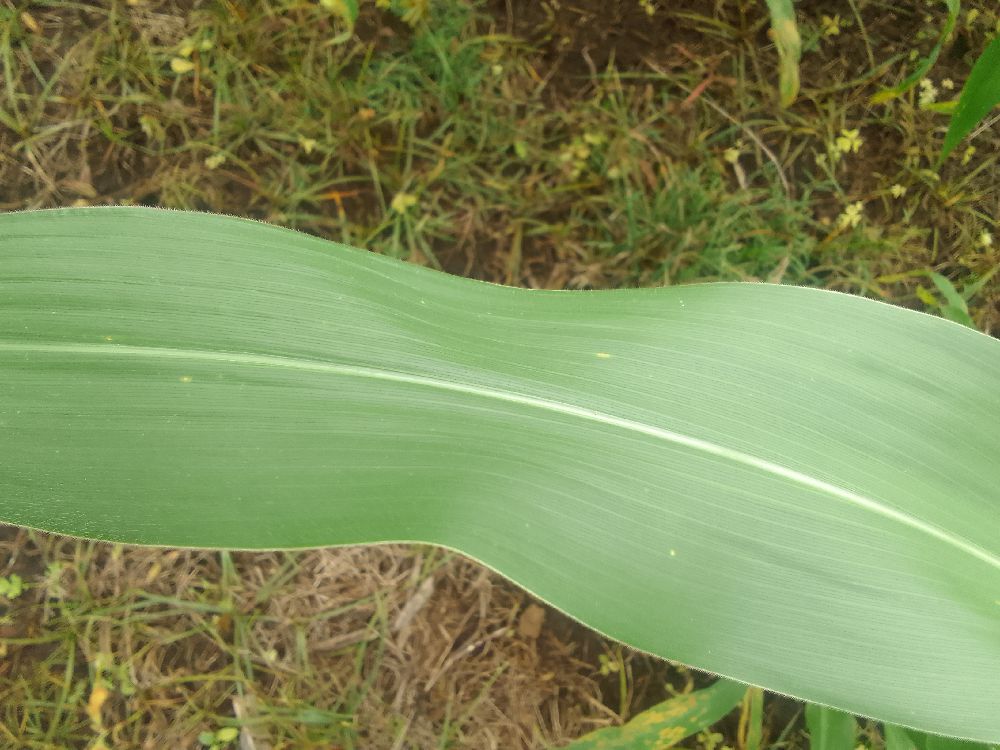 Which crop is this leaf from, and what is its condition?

maize, healthy
